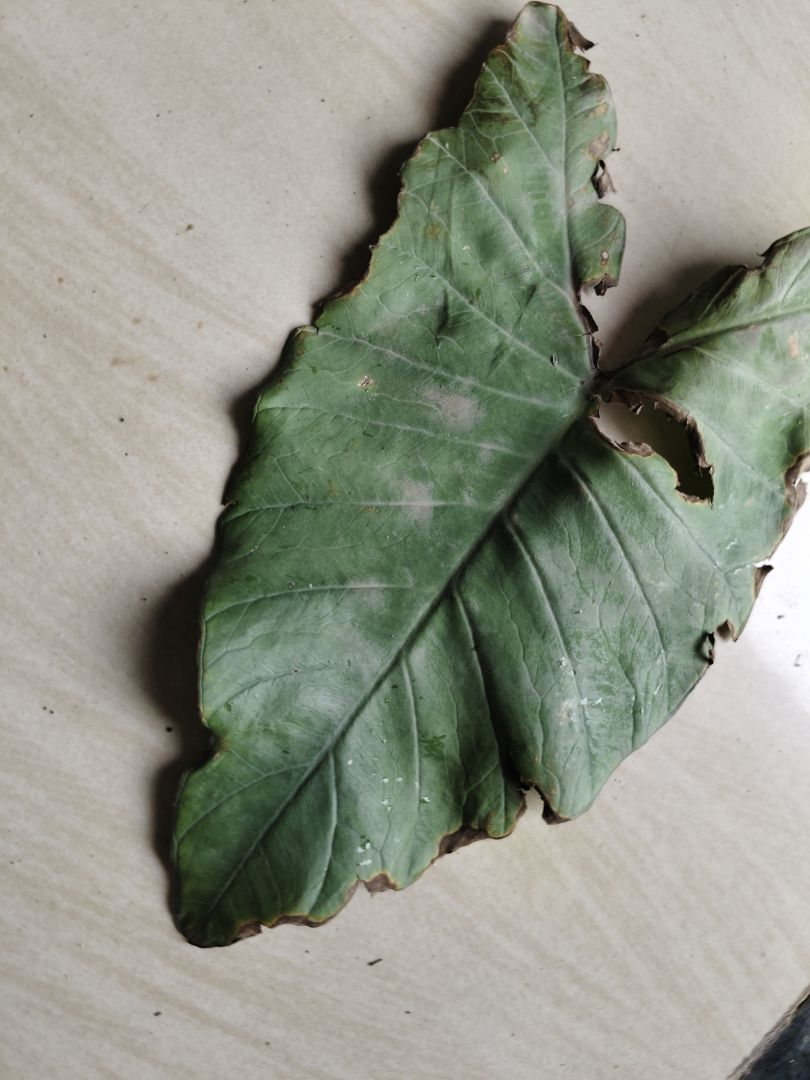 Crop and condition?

taro, leaf blight
